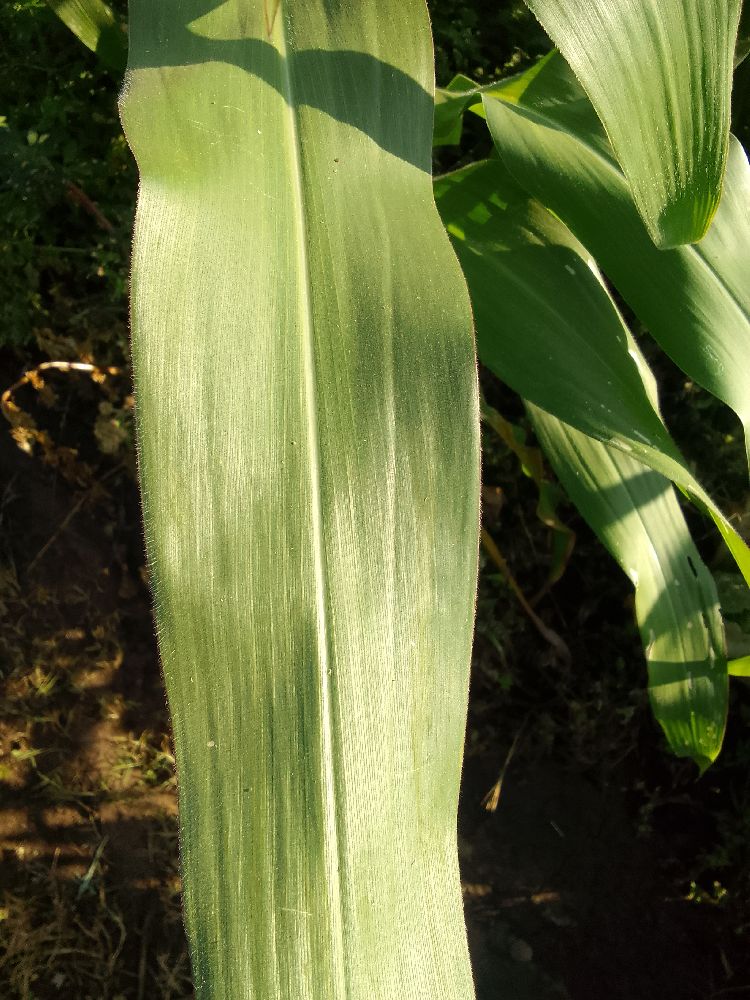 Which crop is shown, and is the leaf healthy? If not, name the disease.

maize, healthy
